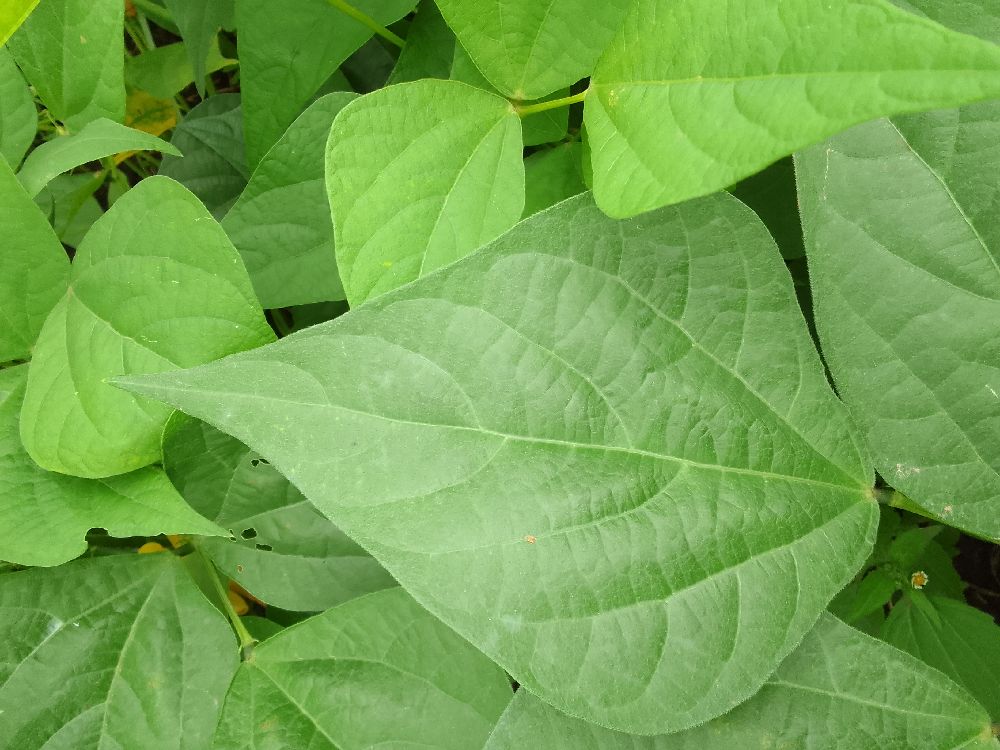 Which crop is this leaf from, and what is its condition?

common bean, healthy
